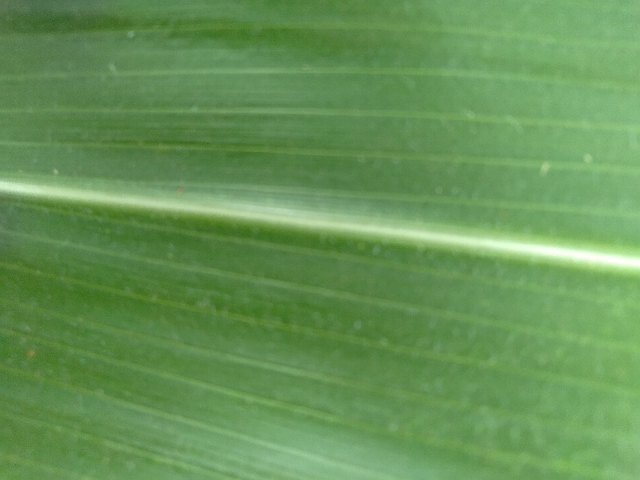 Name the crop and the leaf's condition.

maize, healthy
